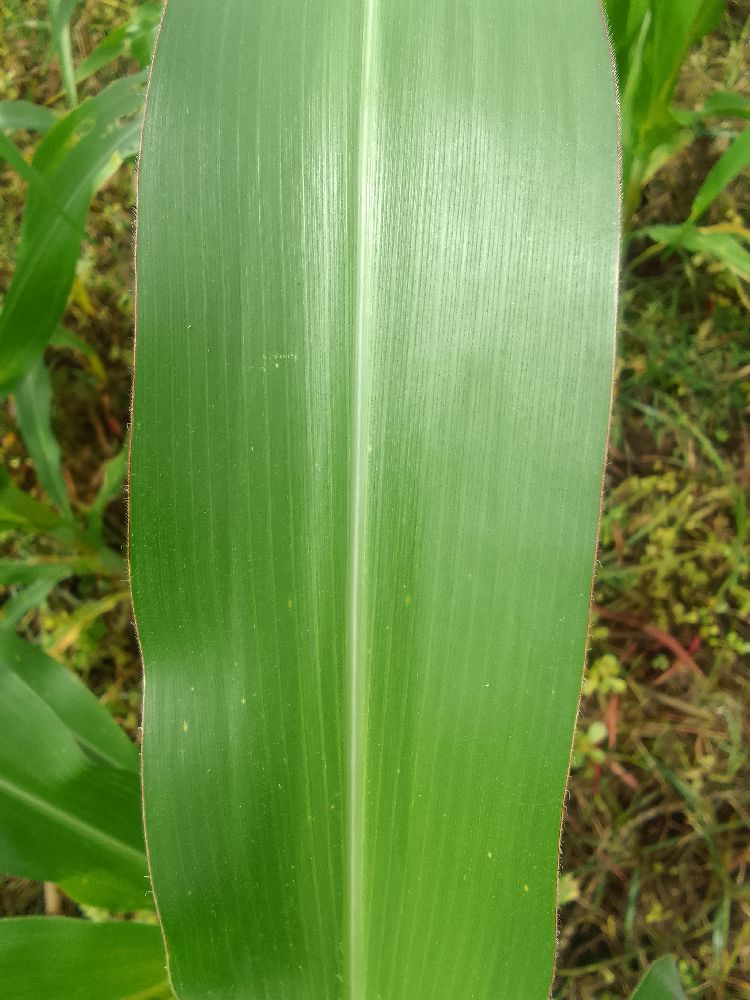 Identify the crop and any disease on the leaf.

maize, healthy
